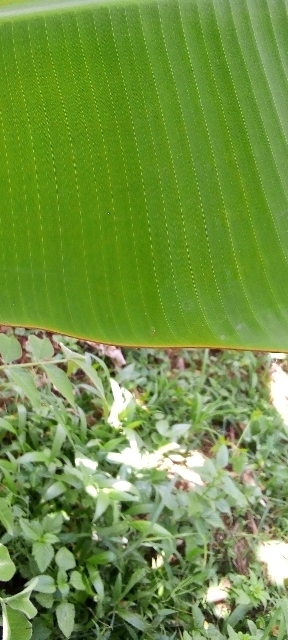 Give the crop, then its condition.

banana, healthy
